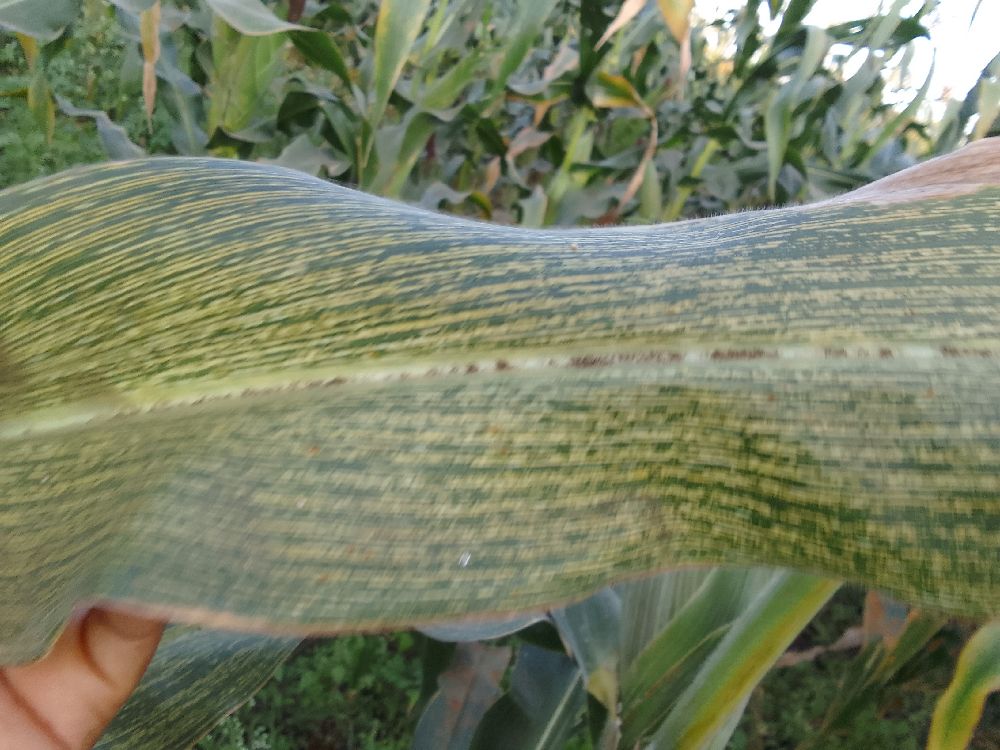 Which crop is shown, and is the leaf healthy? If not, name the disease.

maize, maize streak virus
